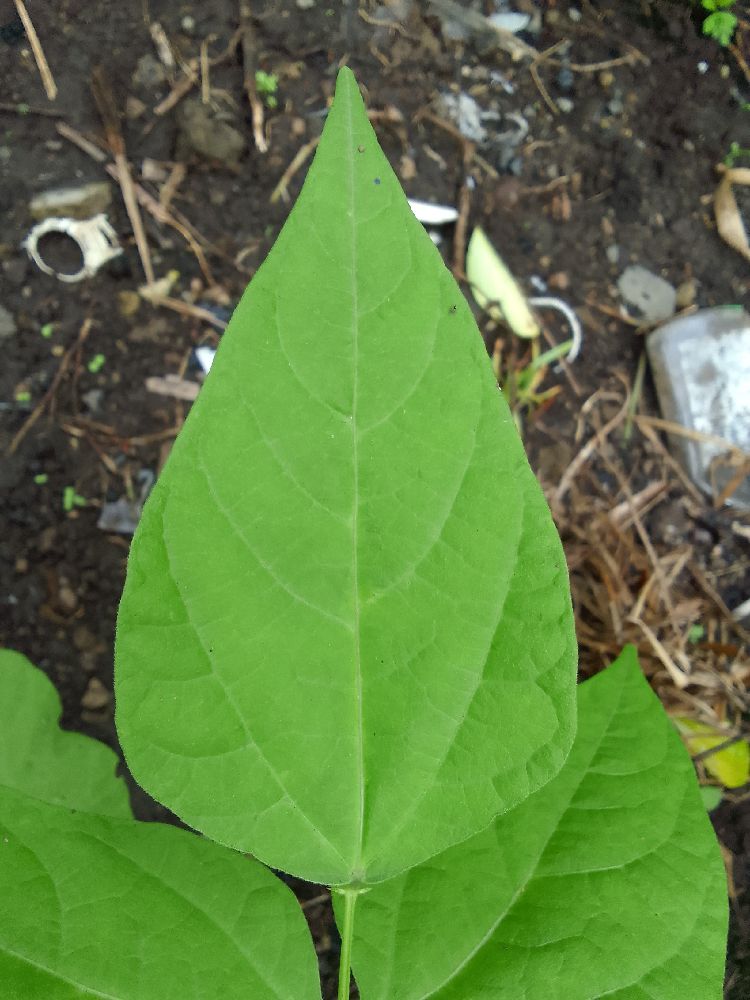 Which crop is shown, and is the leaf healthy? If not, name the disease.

common bean, healthy
